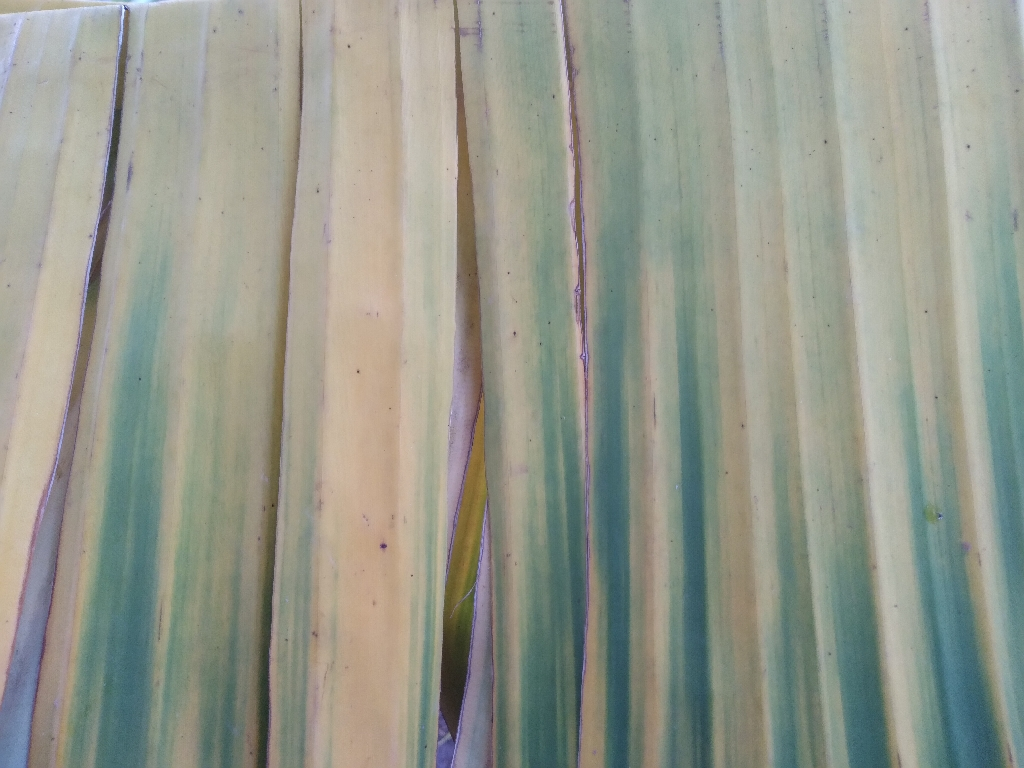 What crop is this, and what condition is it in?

banana, fusarium wilt race 1
